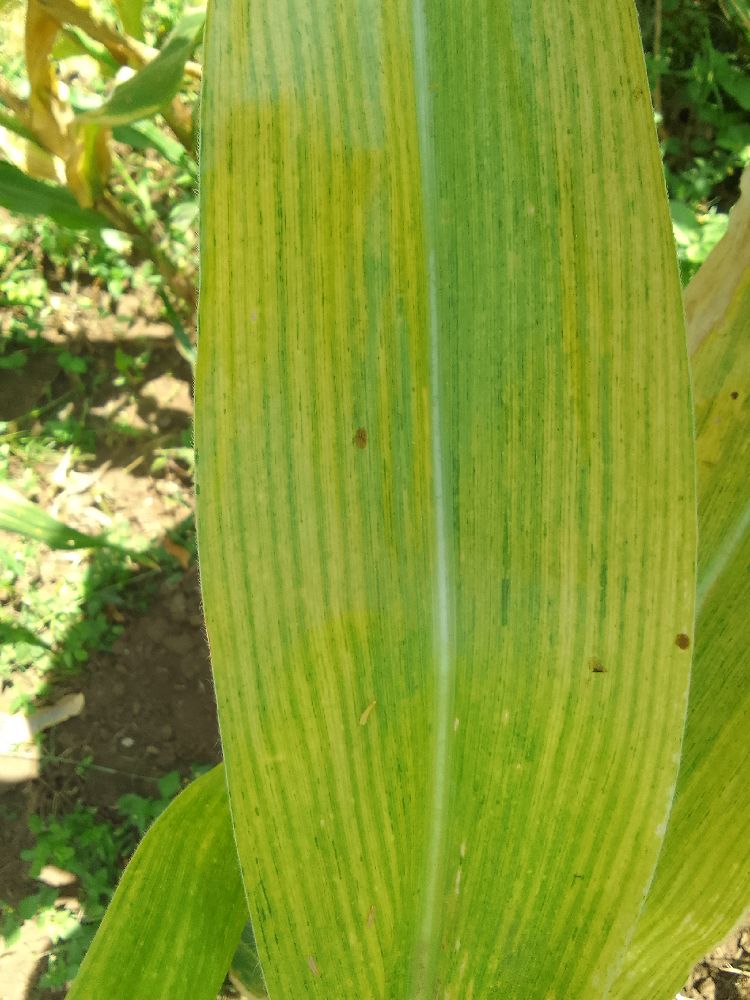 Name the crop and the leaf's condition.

maize, maize lethal necrosis
